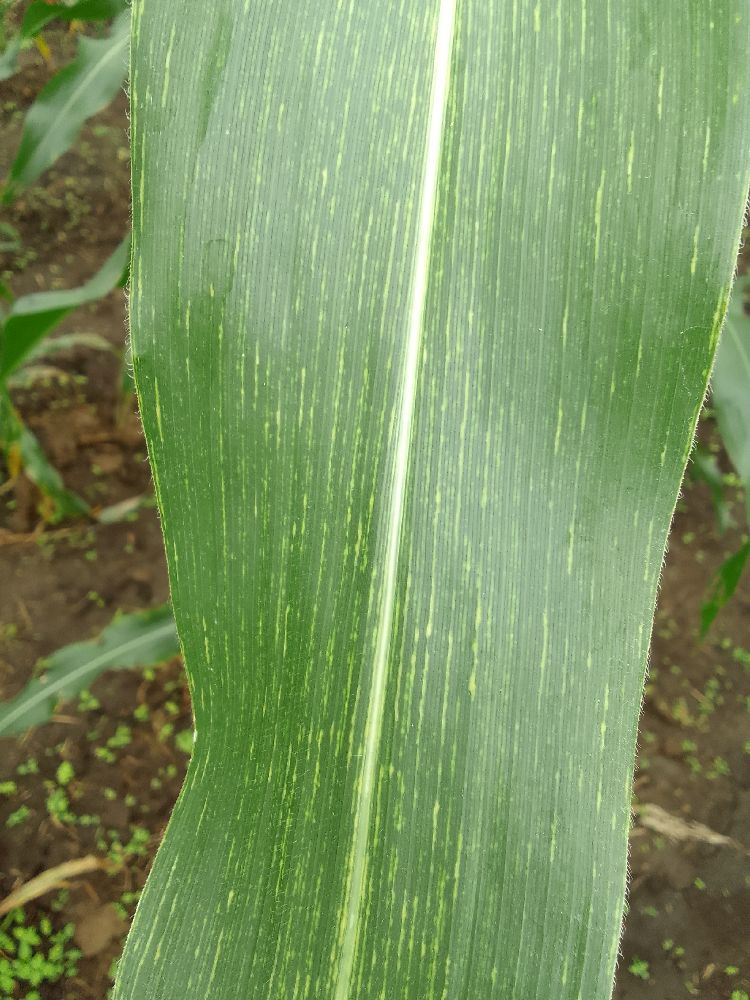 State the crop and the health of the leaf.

maize, maize streak virus
